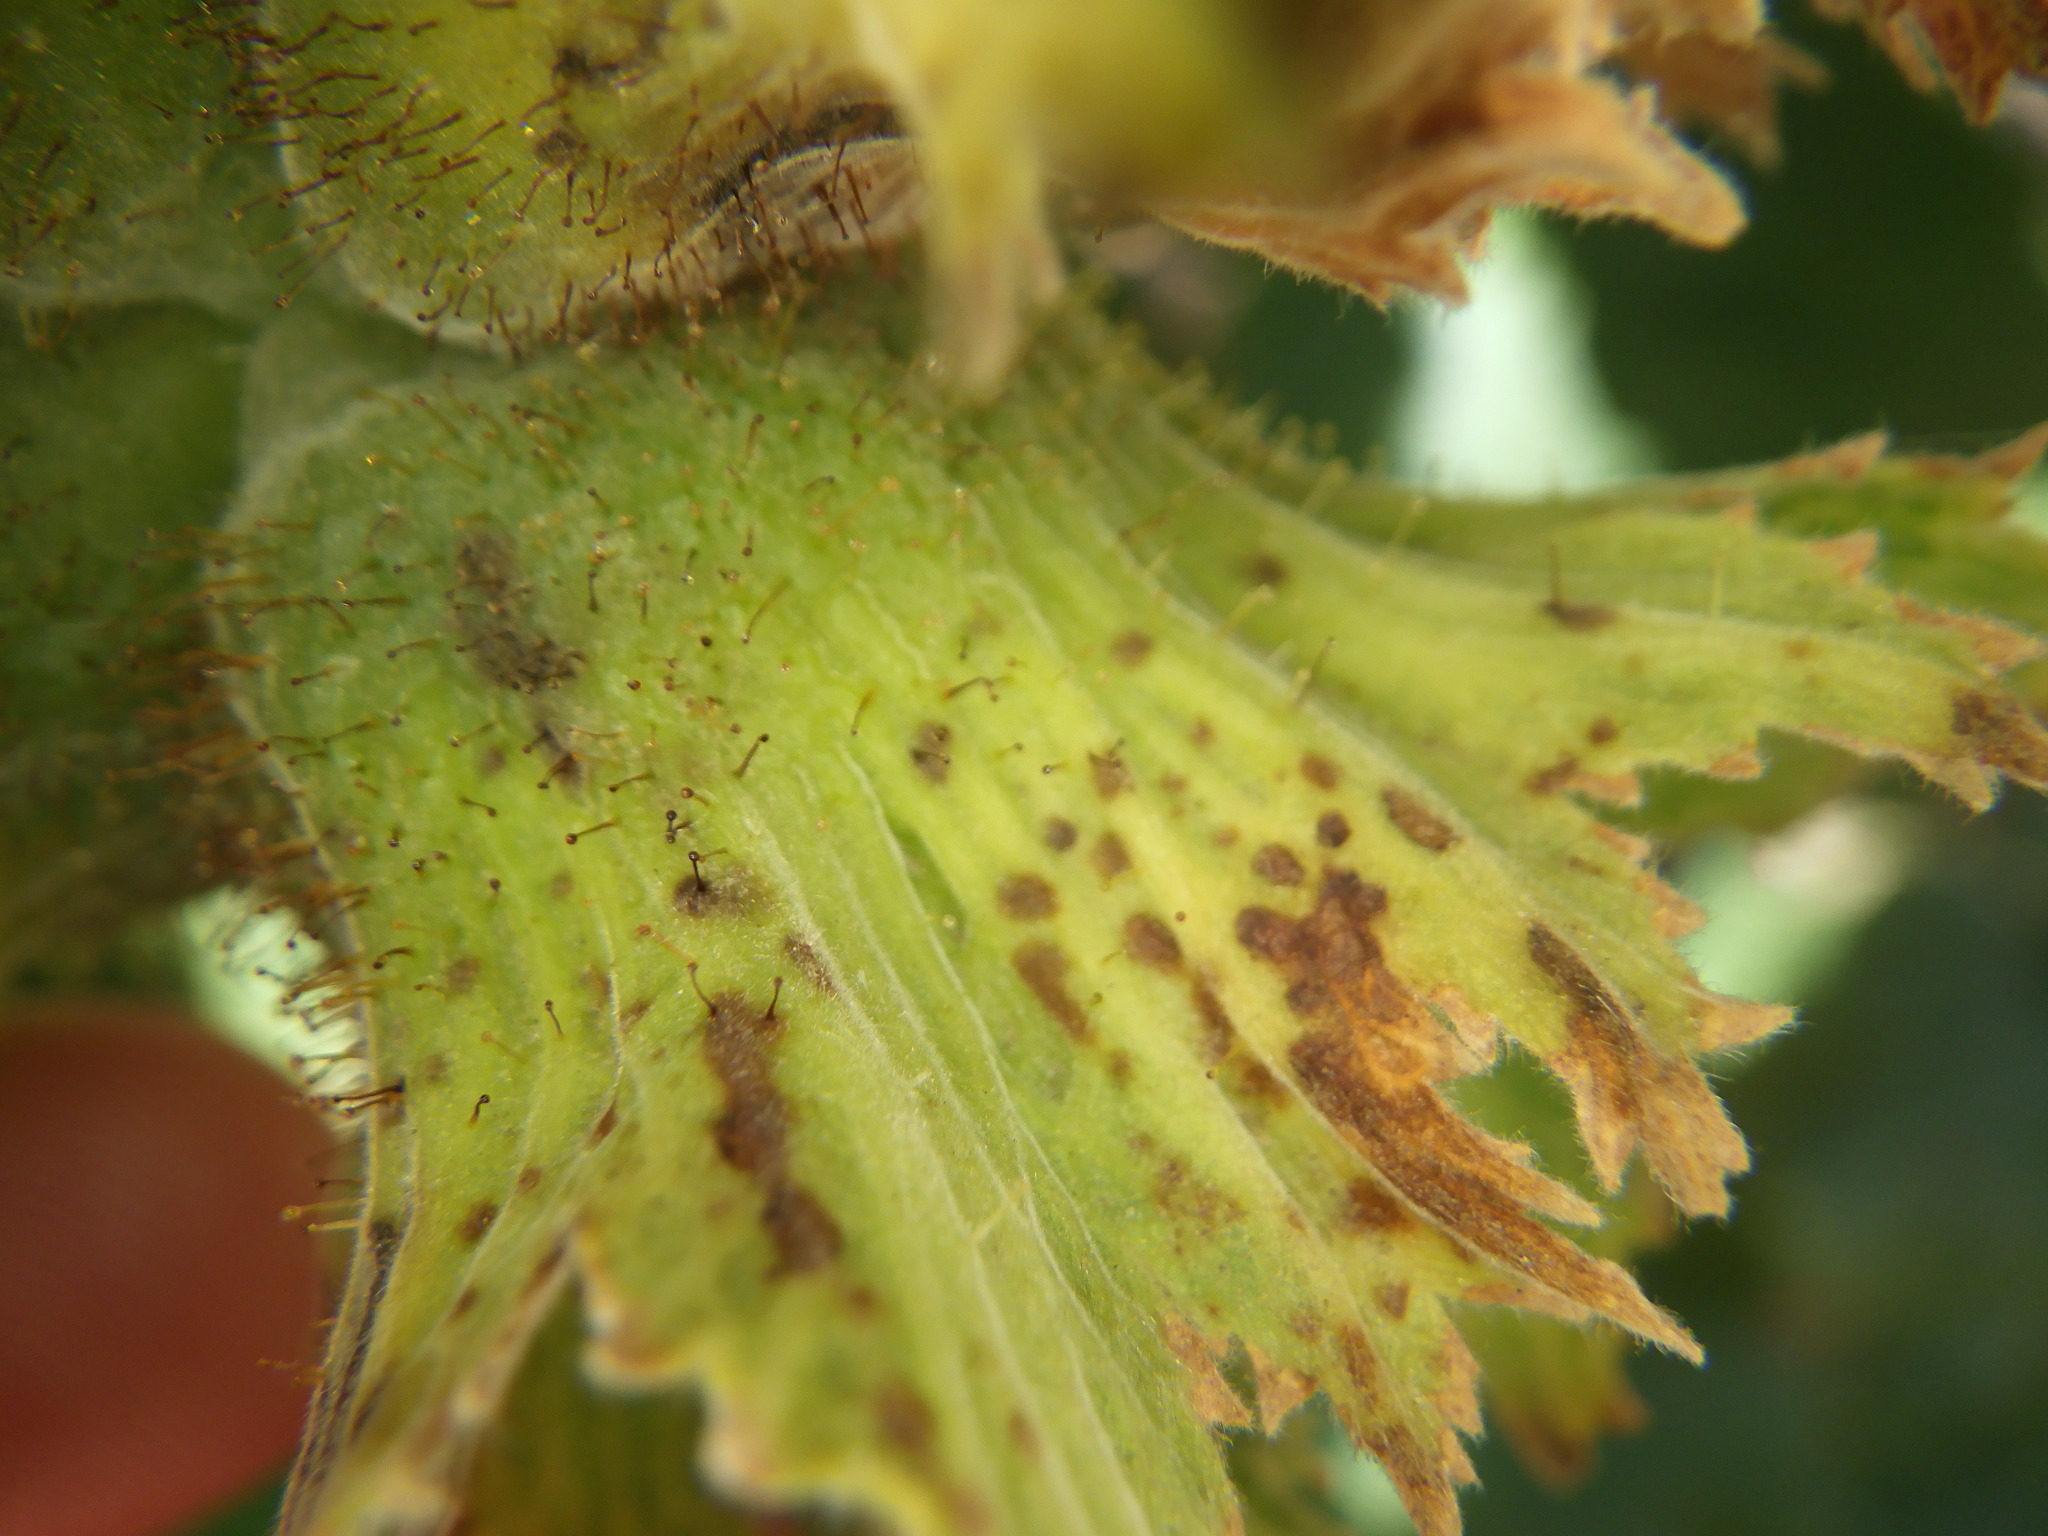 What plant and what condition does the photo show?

hazel, bacterial spot
